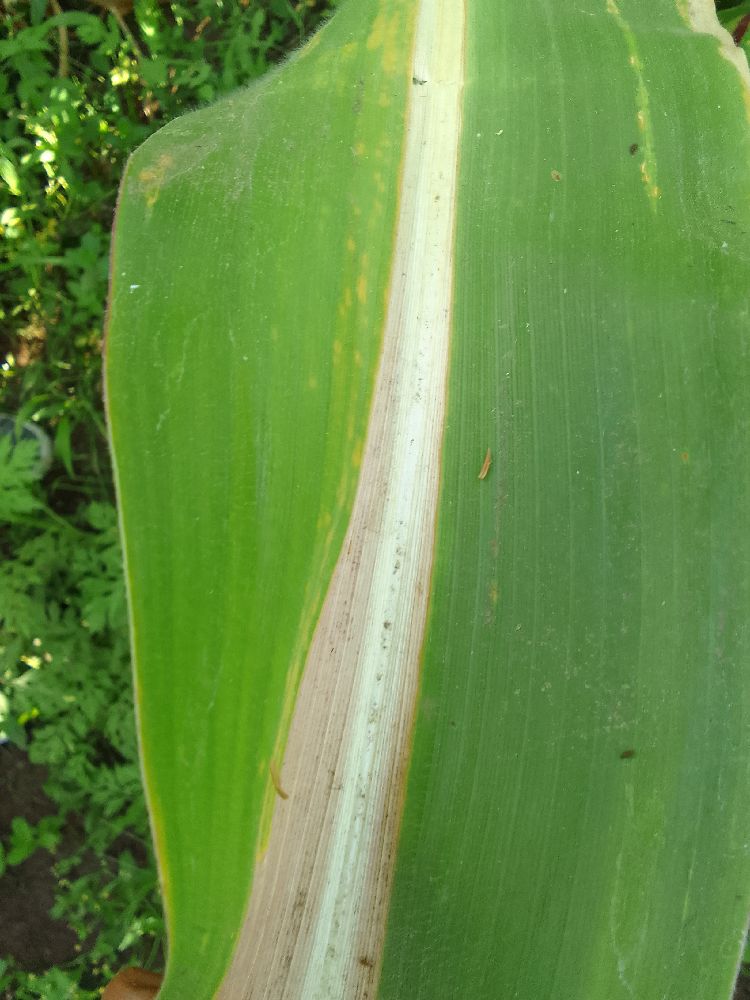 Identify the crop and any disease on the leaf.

maize, maize lethal necrosis
